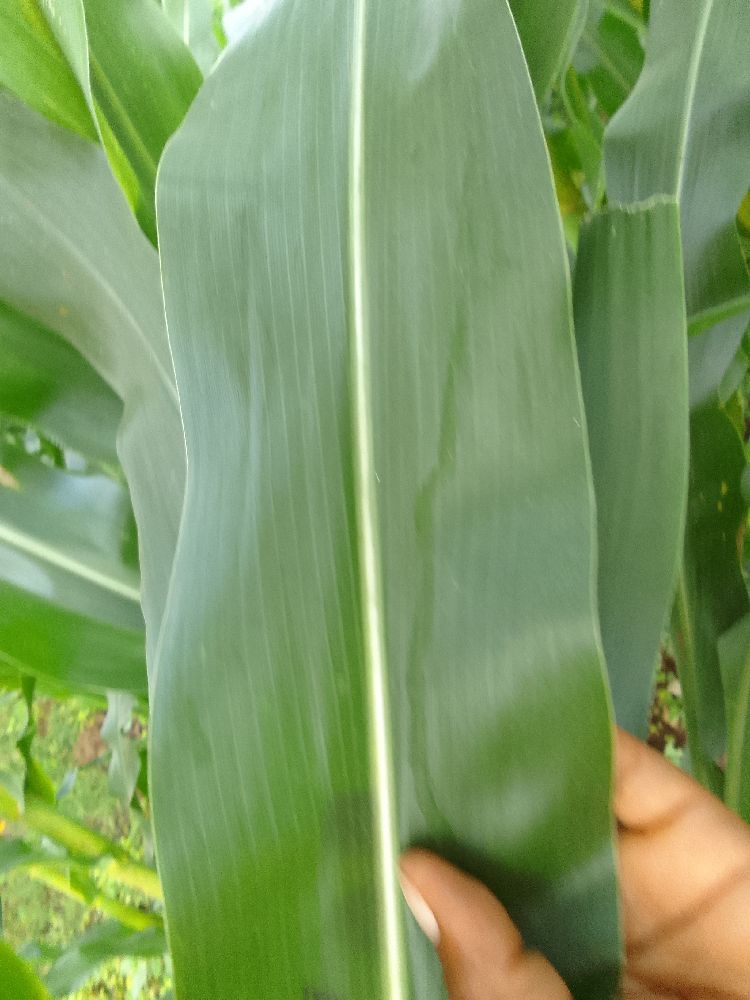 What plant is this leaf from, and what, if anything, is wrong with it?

maize, healthy
